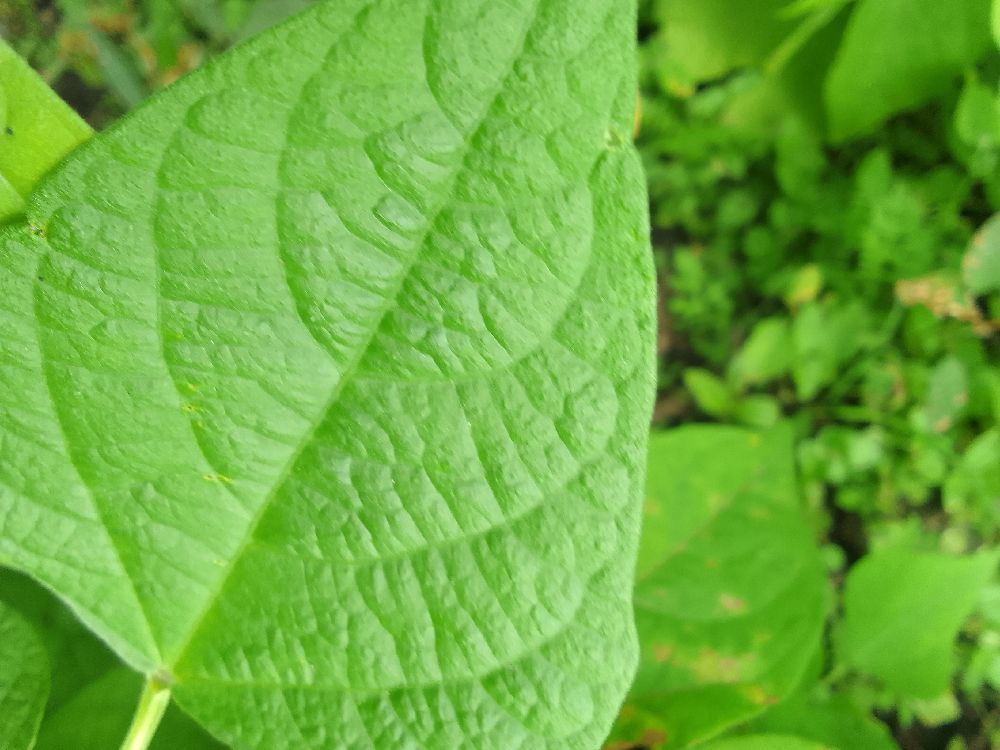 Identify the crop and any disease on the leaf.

common bean, healthy
